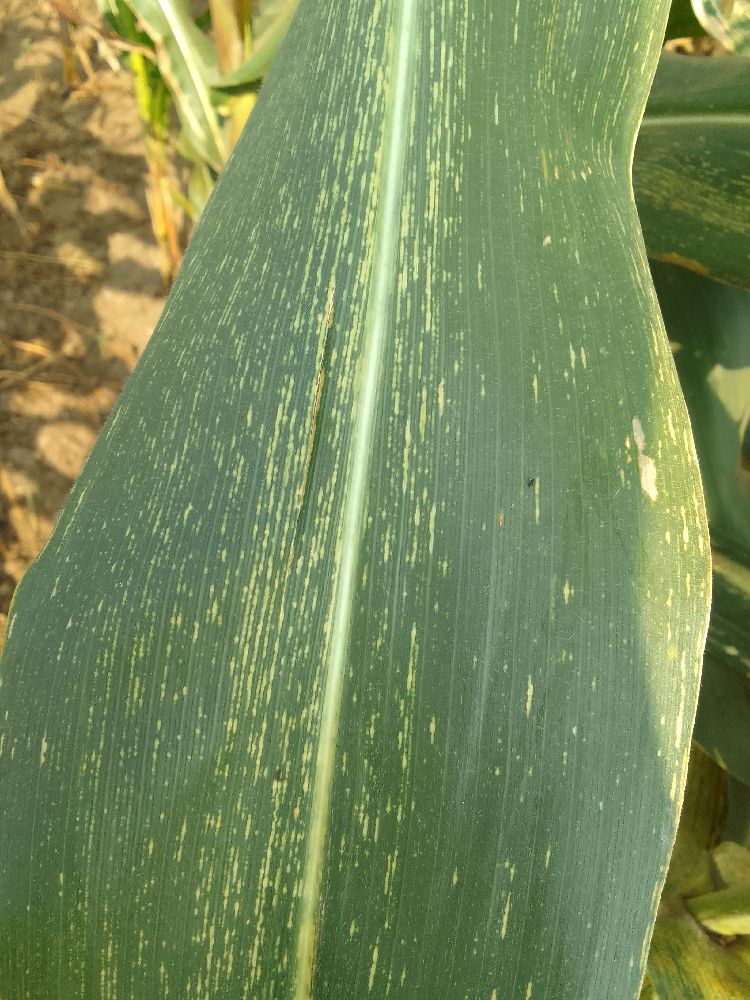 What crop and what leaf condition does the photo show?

maize, maize streak virus
